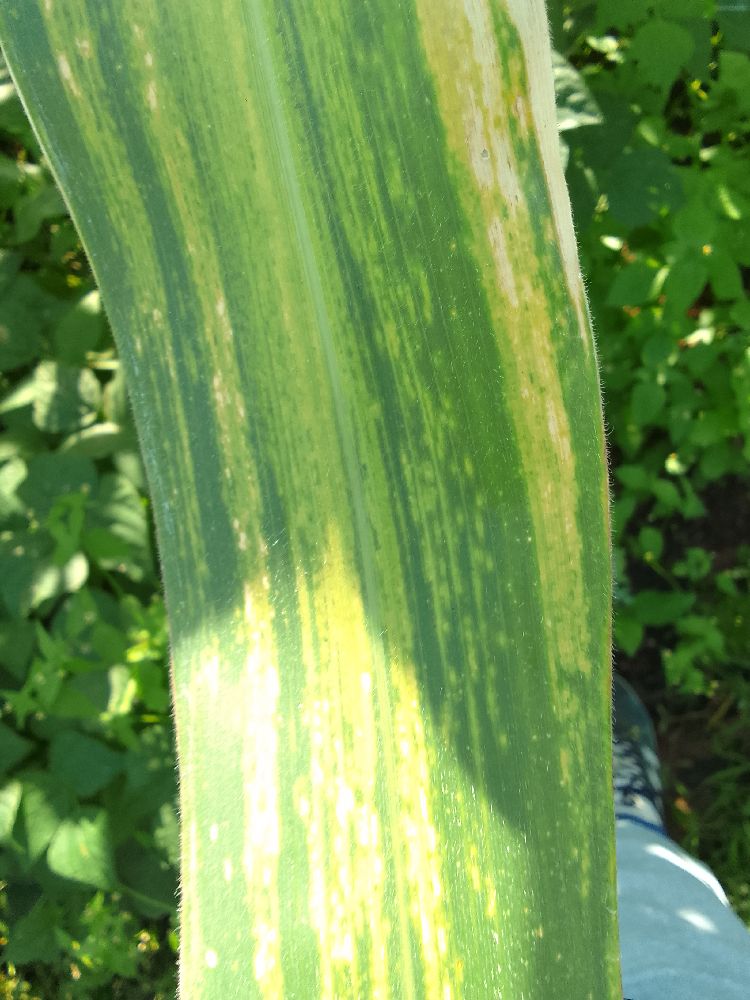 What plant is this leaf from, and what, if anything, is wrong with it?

maize, maize lethal necrosis
